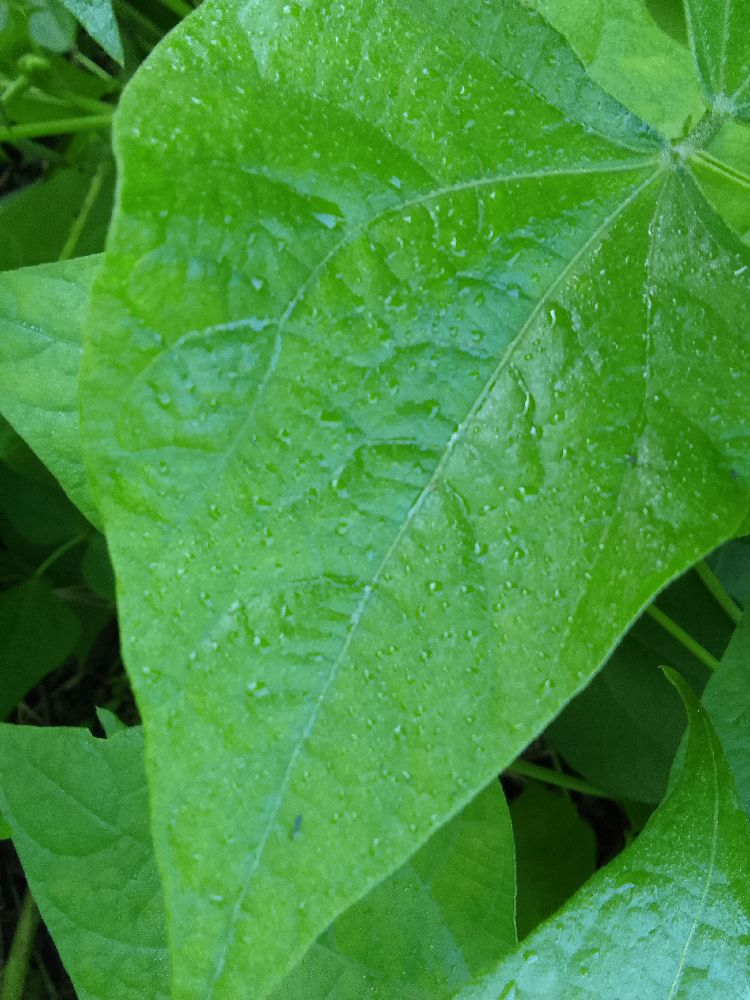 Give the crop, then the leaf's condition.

common bean, healthy
